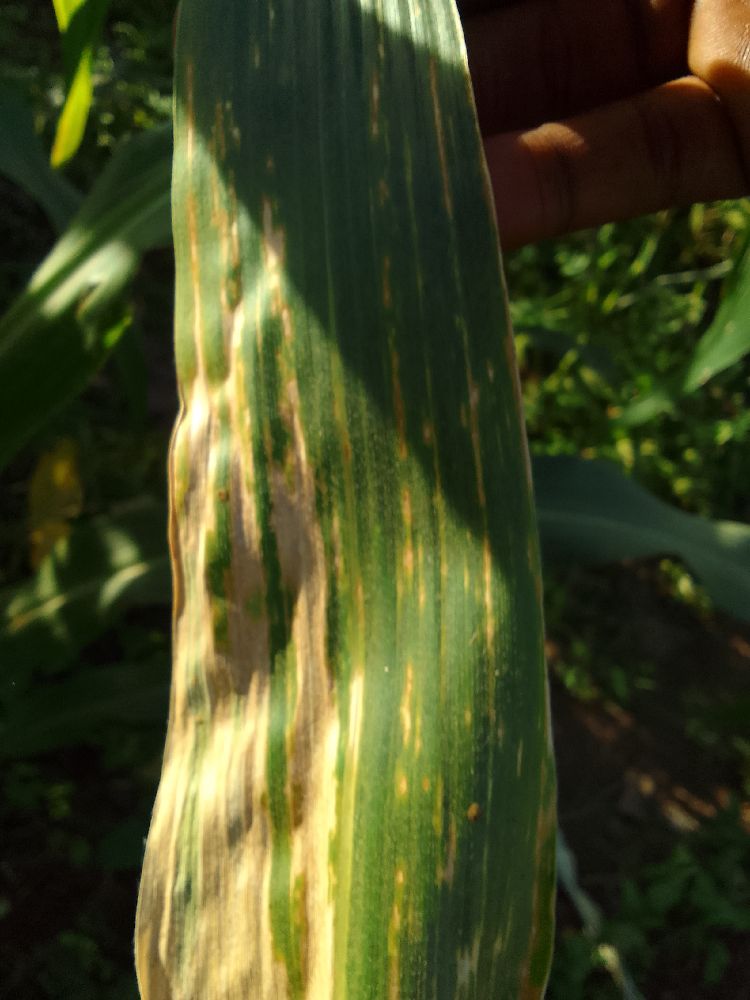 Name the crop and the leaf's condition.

maize, maize lethal necrosis
